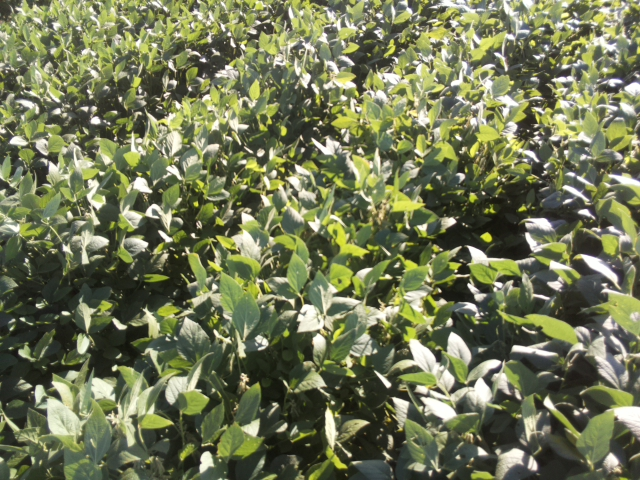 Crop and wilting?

soybean, slight leaflet or petiole turgor loss in upper canopy
